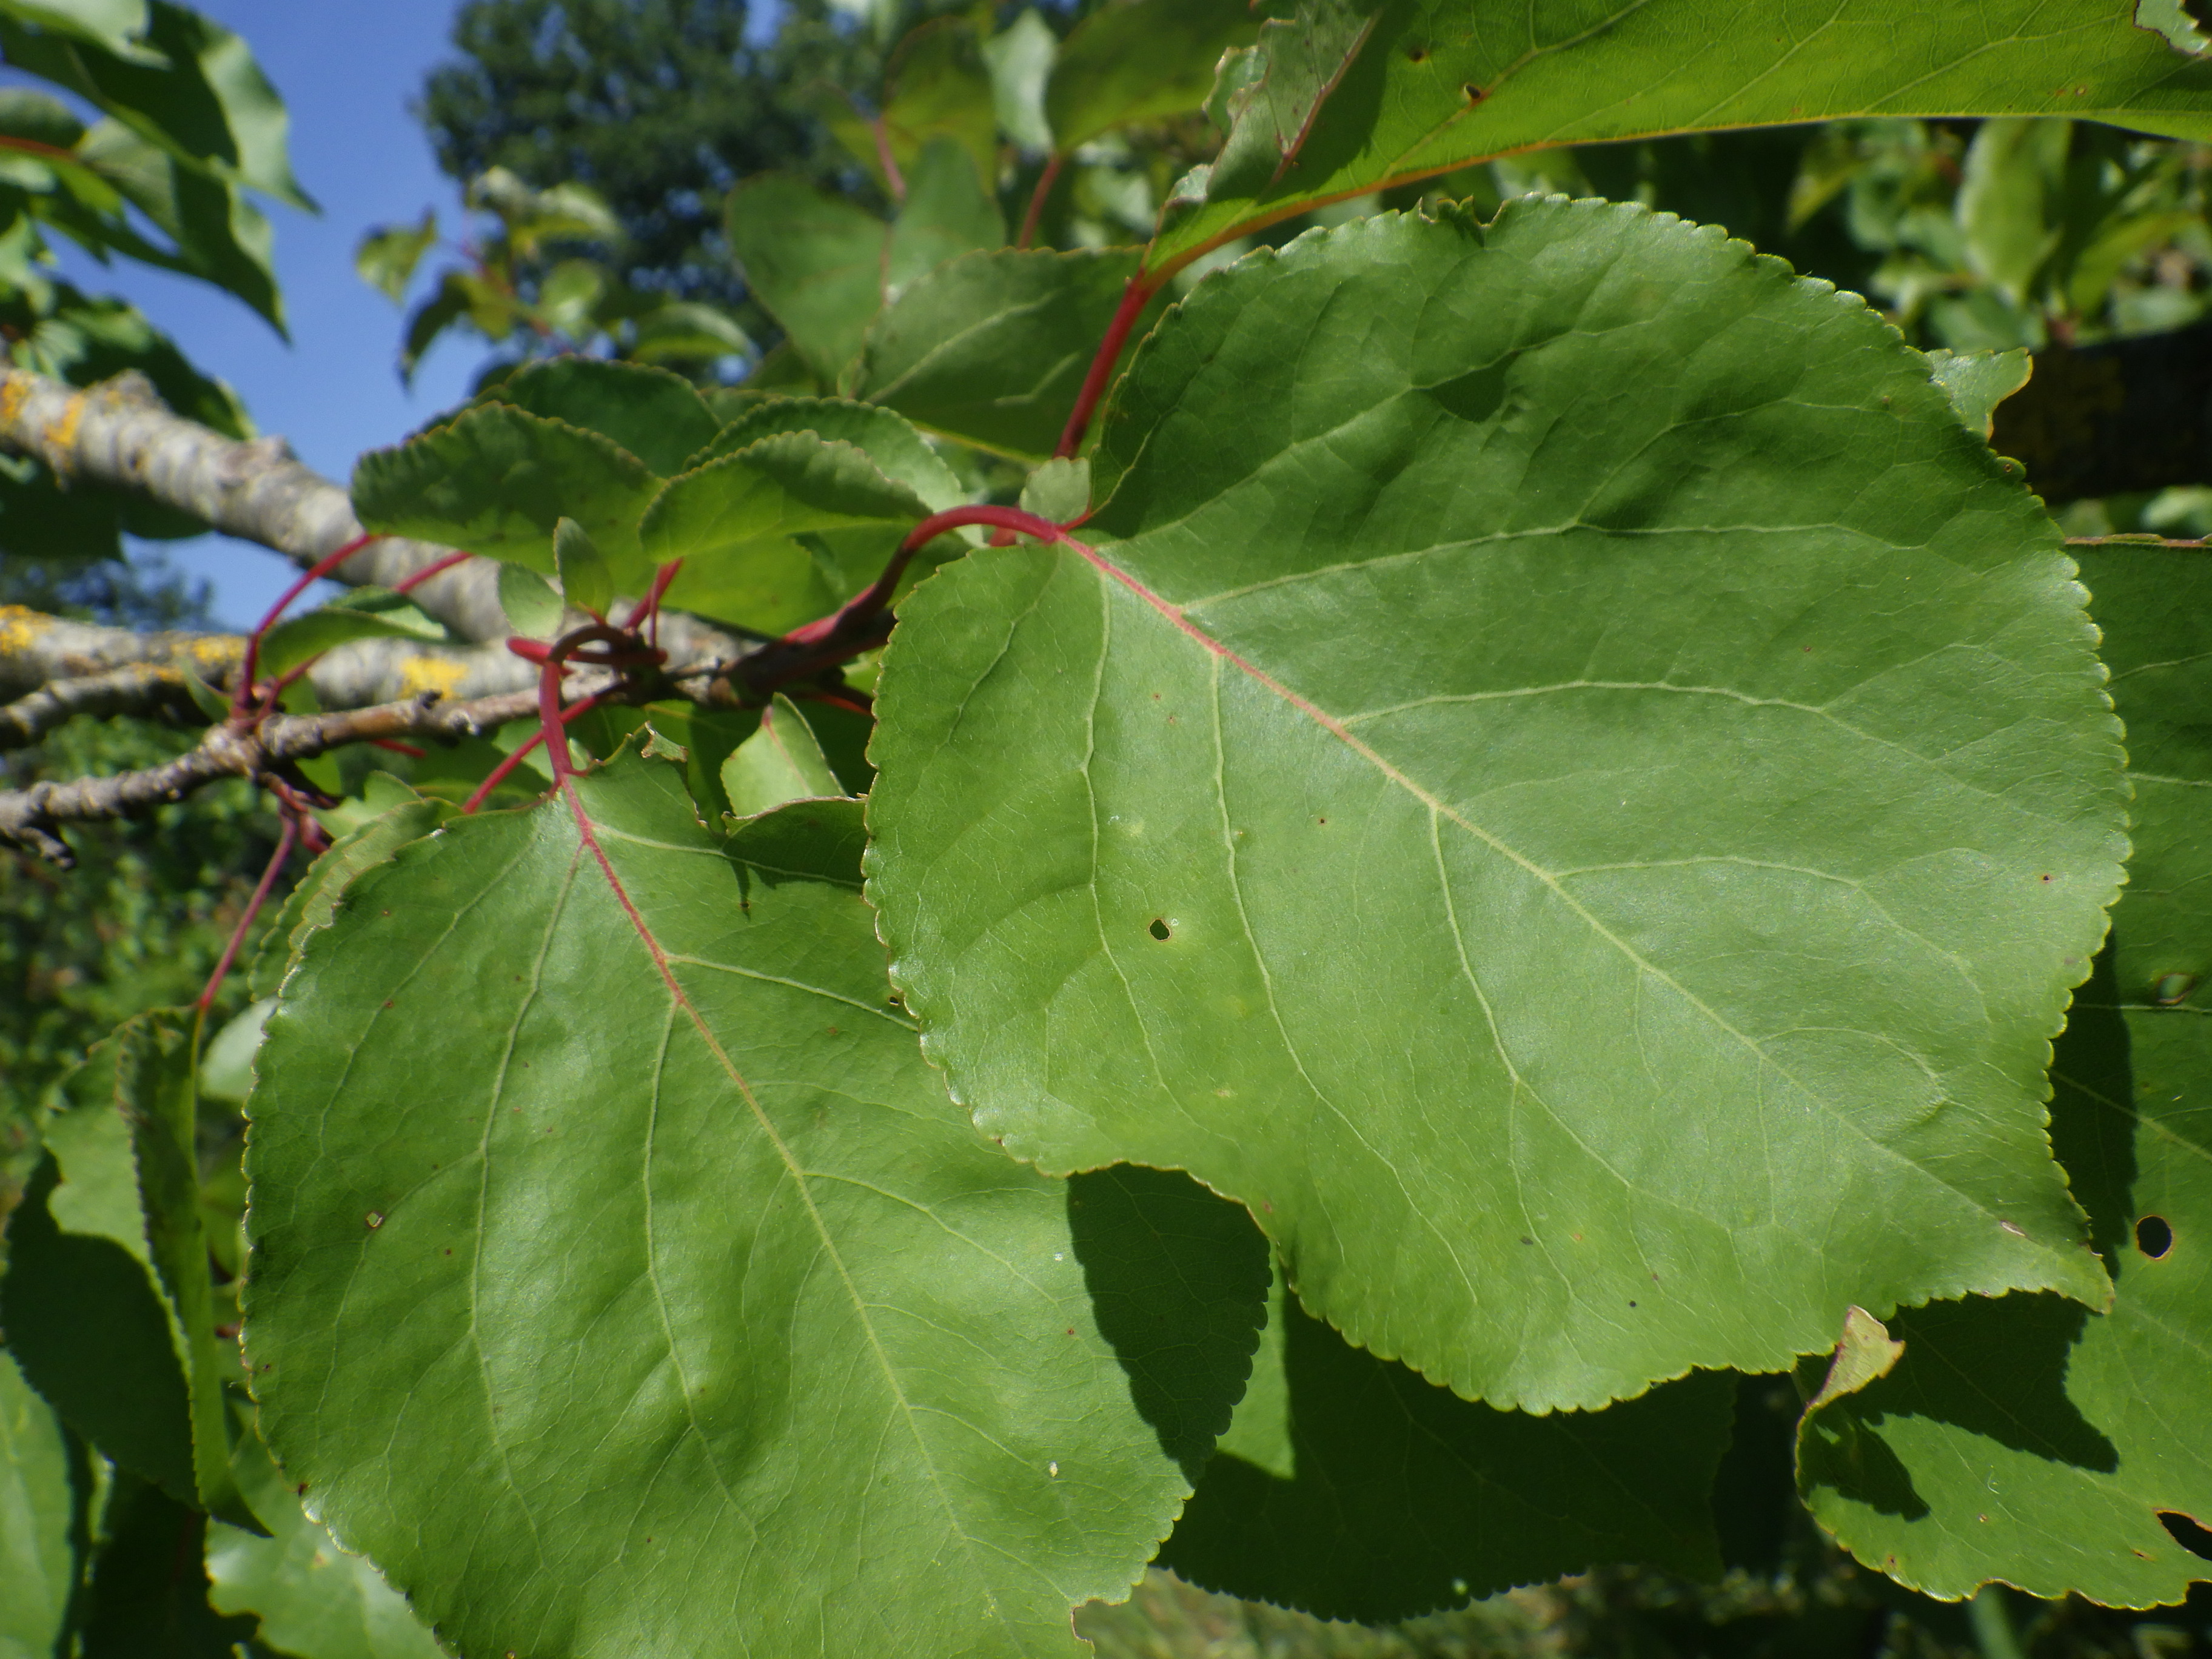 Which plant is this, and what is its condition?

apricot, phytophagous, shot hole disease
